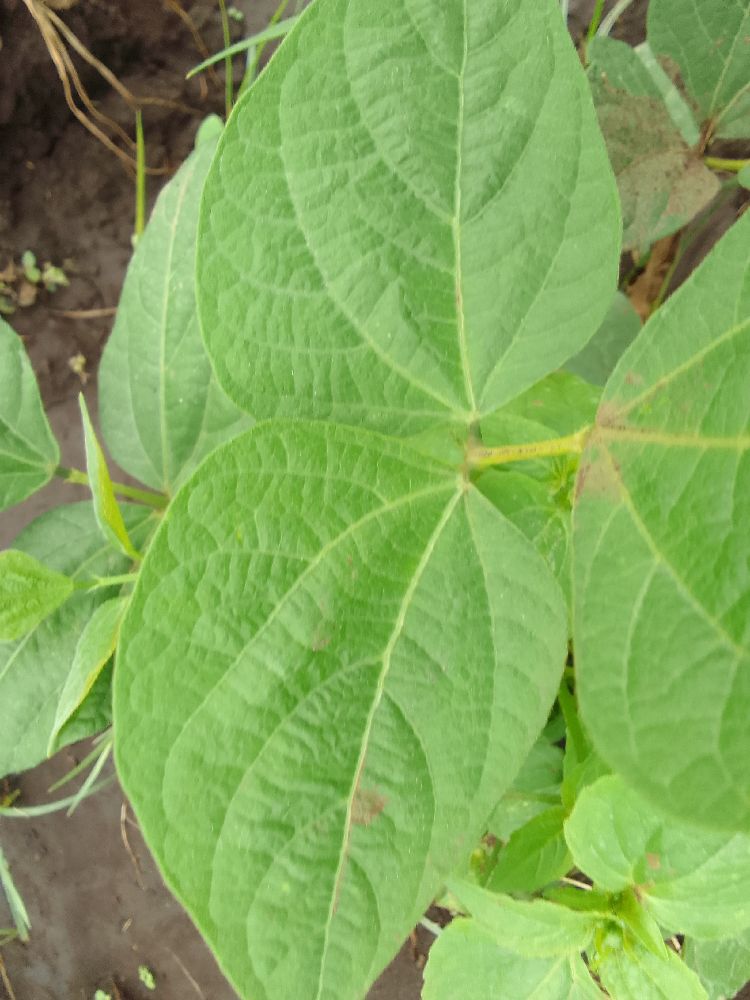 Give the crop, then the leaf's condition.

common bean, healthy
